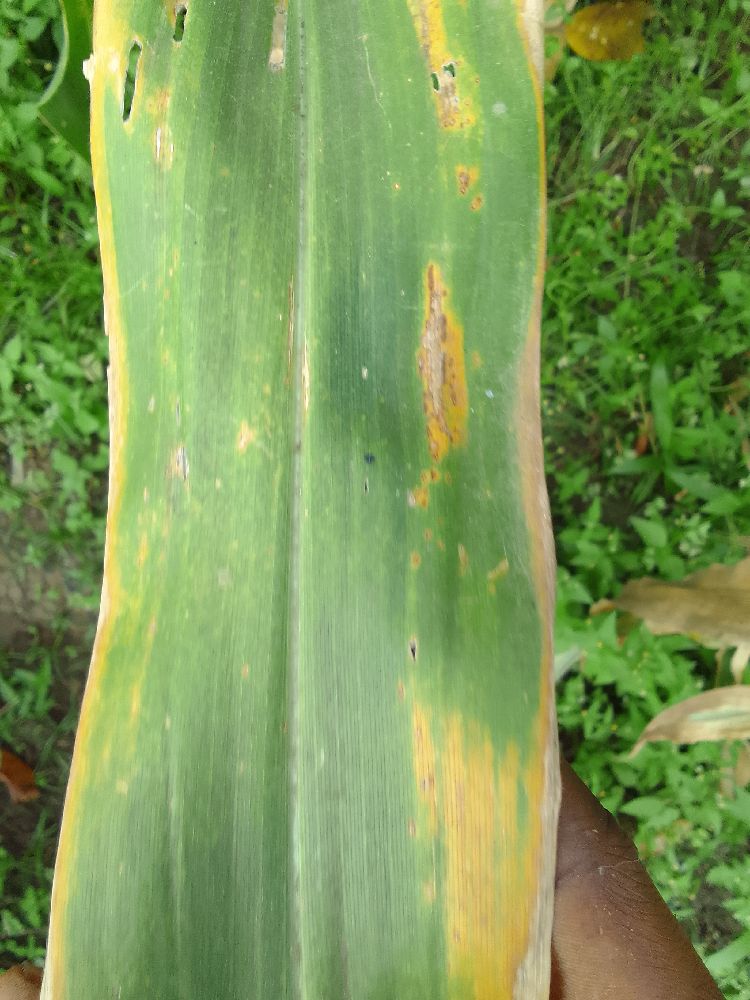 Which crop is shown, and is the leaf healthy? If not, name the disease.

maize, maize lethal necrosis
